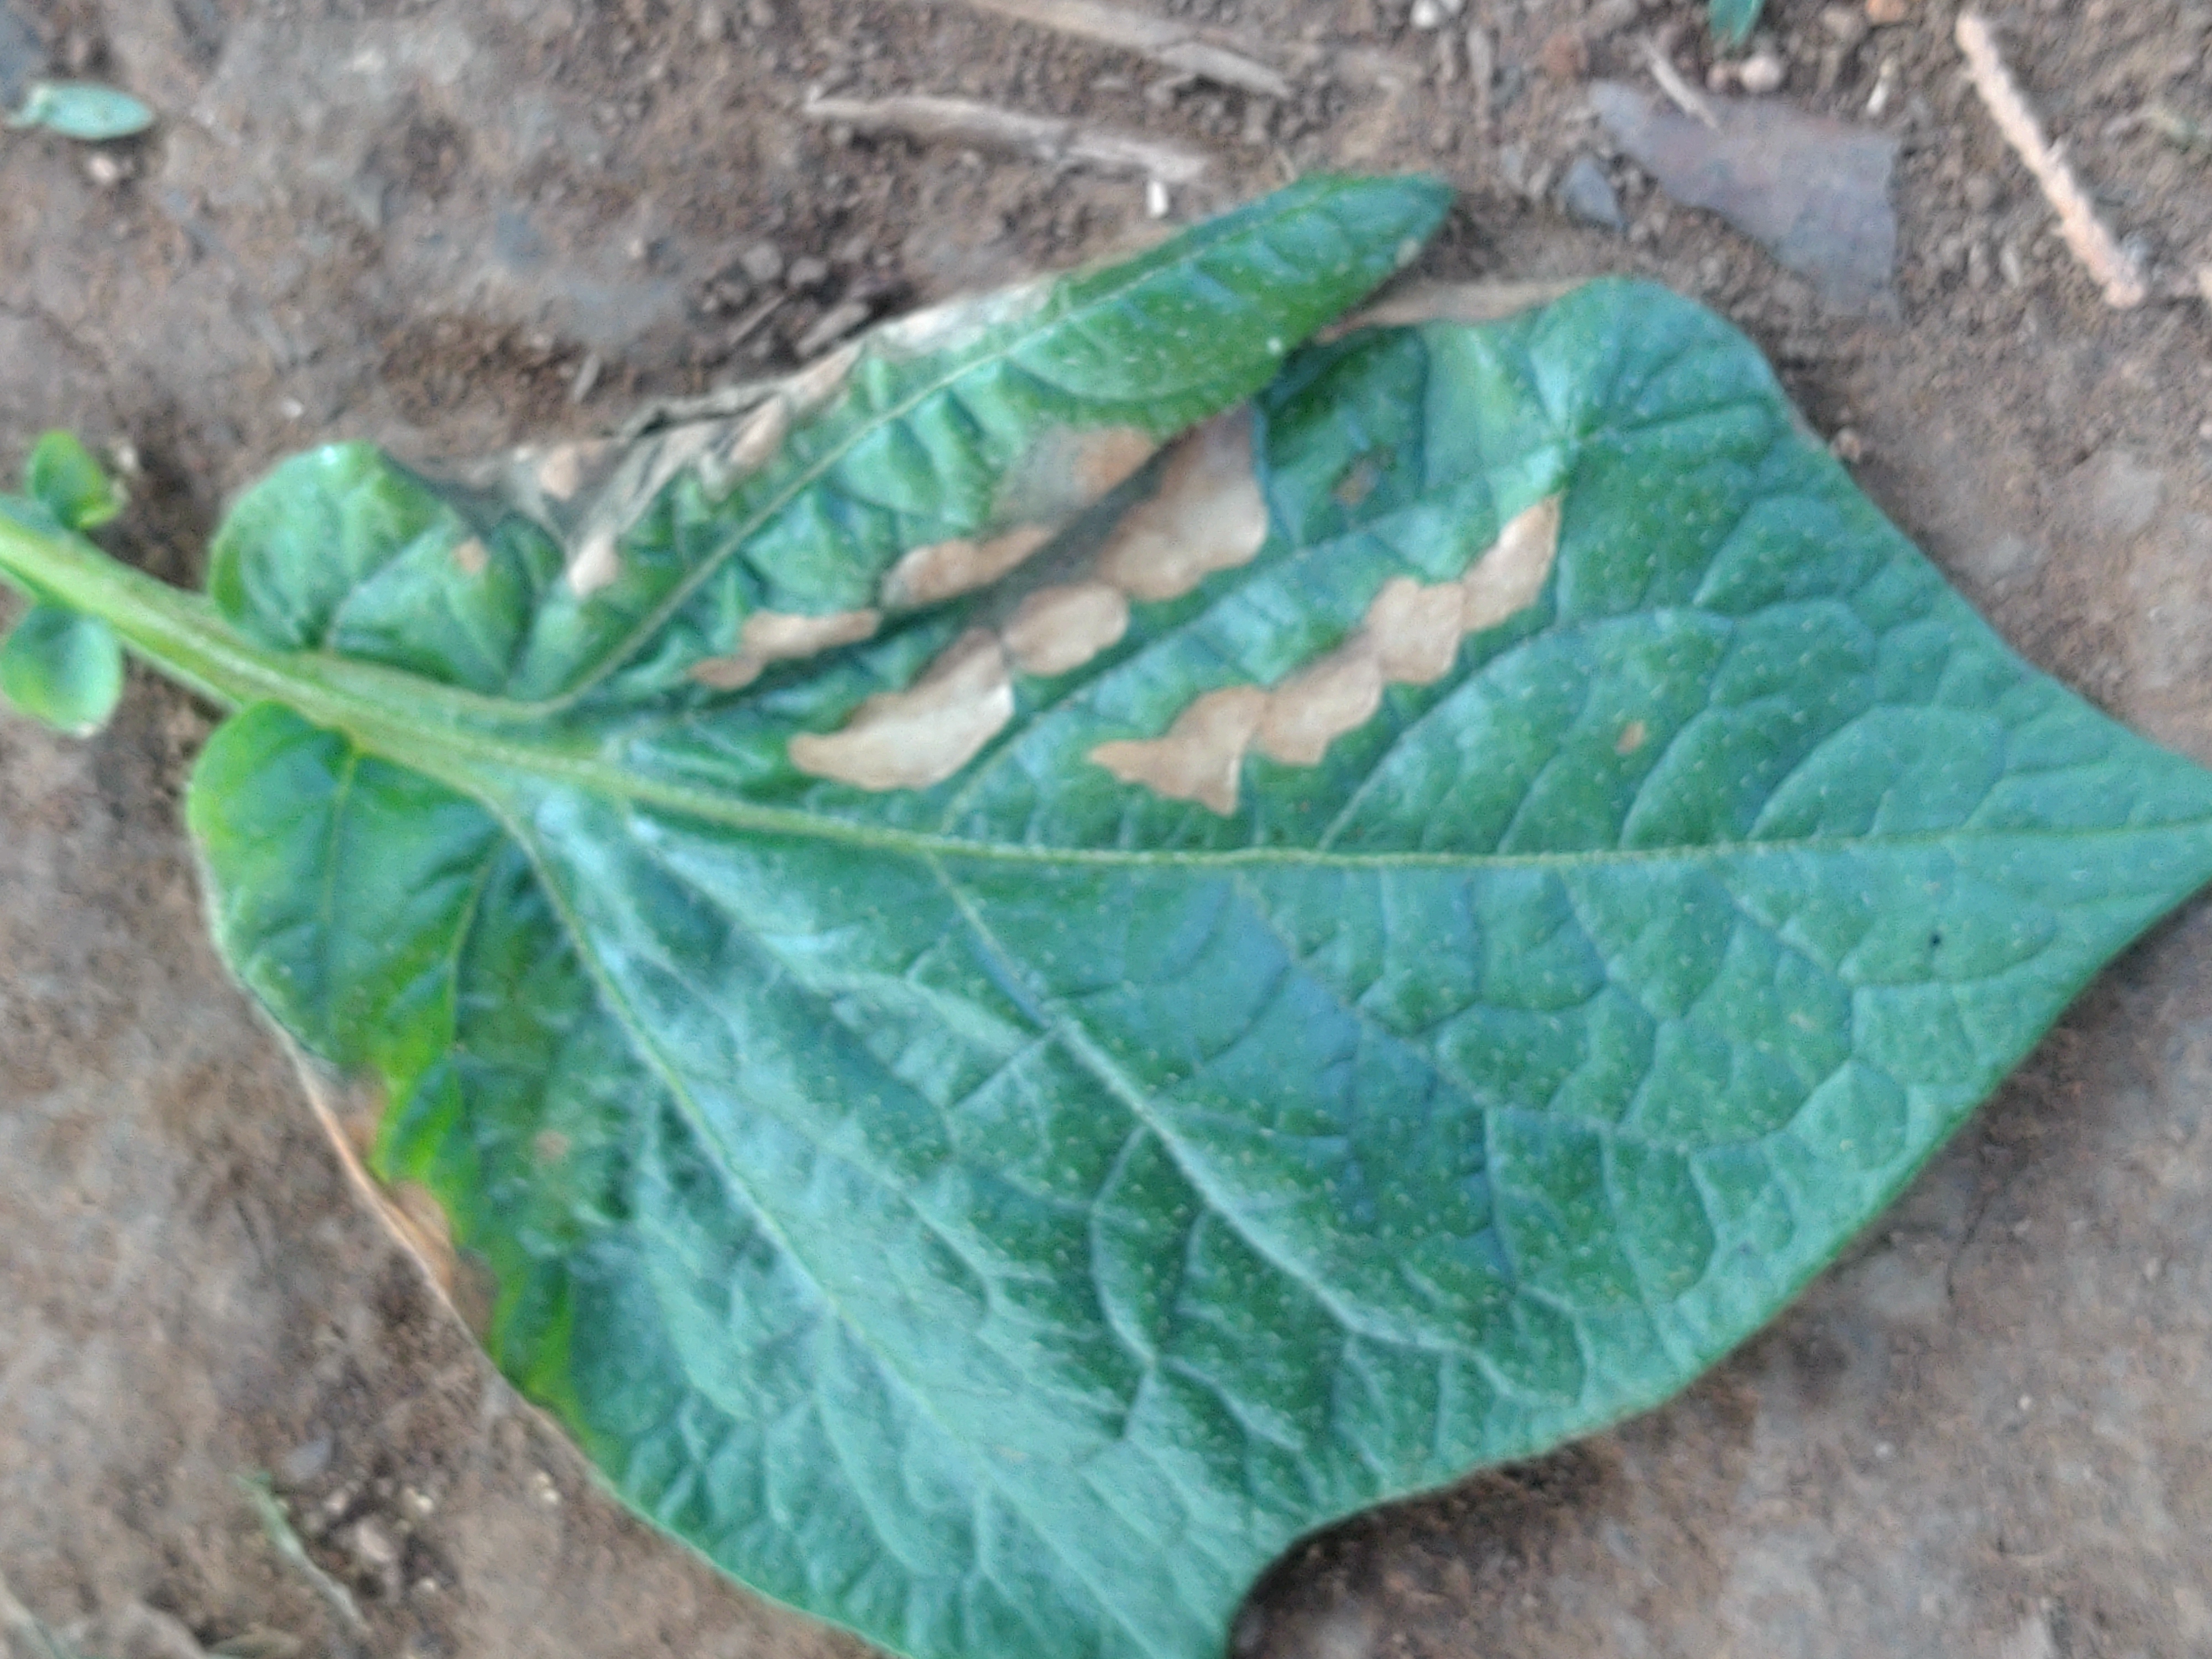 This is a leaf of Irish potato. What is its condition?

early blight
